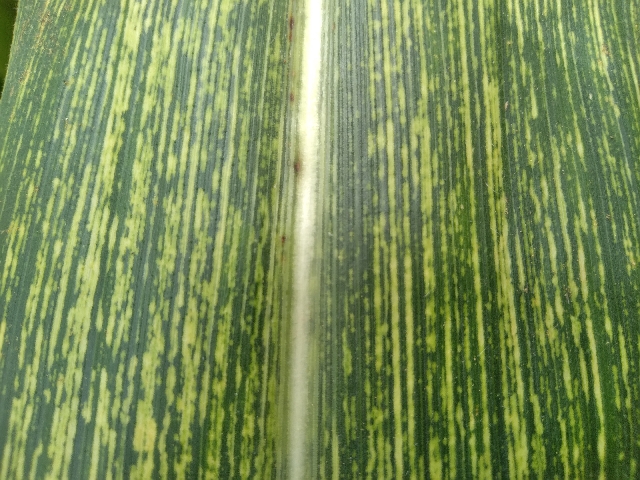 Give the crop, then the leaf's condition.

maize, maize streak virus
